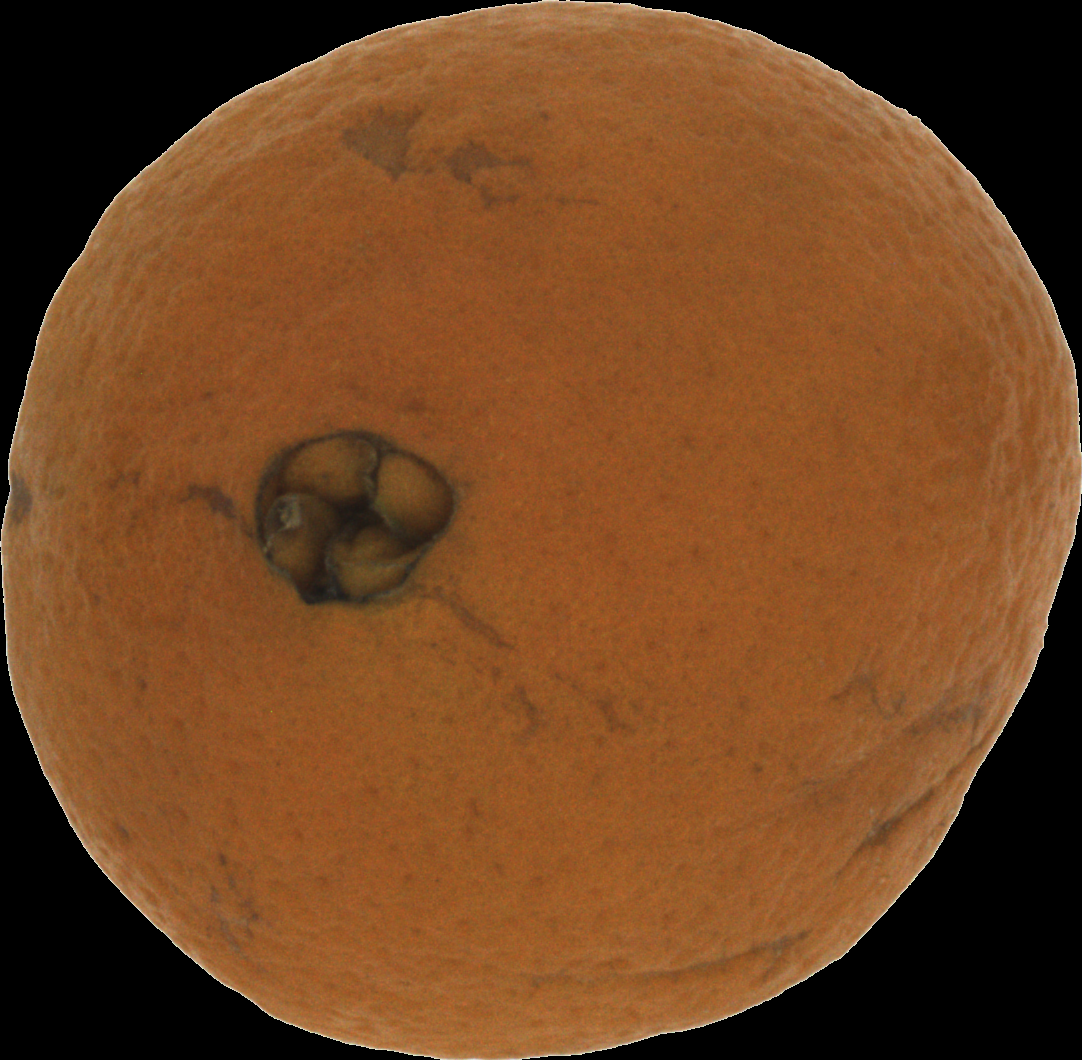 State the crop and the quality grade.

orange, bad
